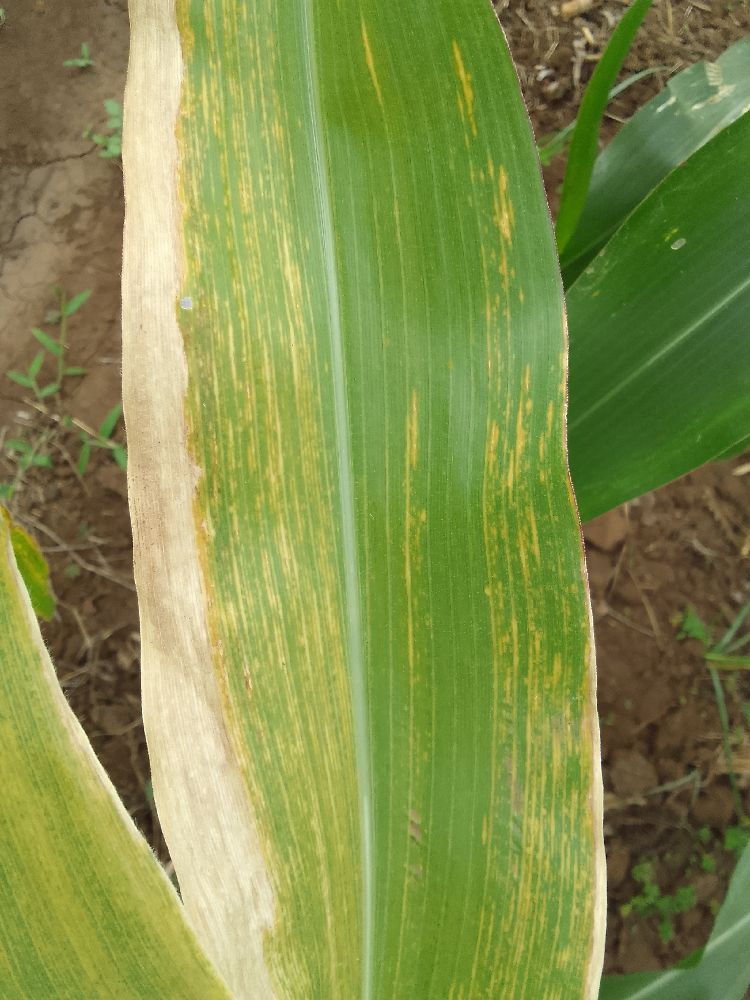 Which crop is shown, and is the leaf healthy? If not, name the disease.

maize, maize lethal necrosis
